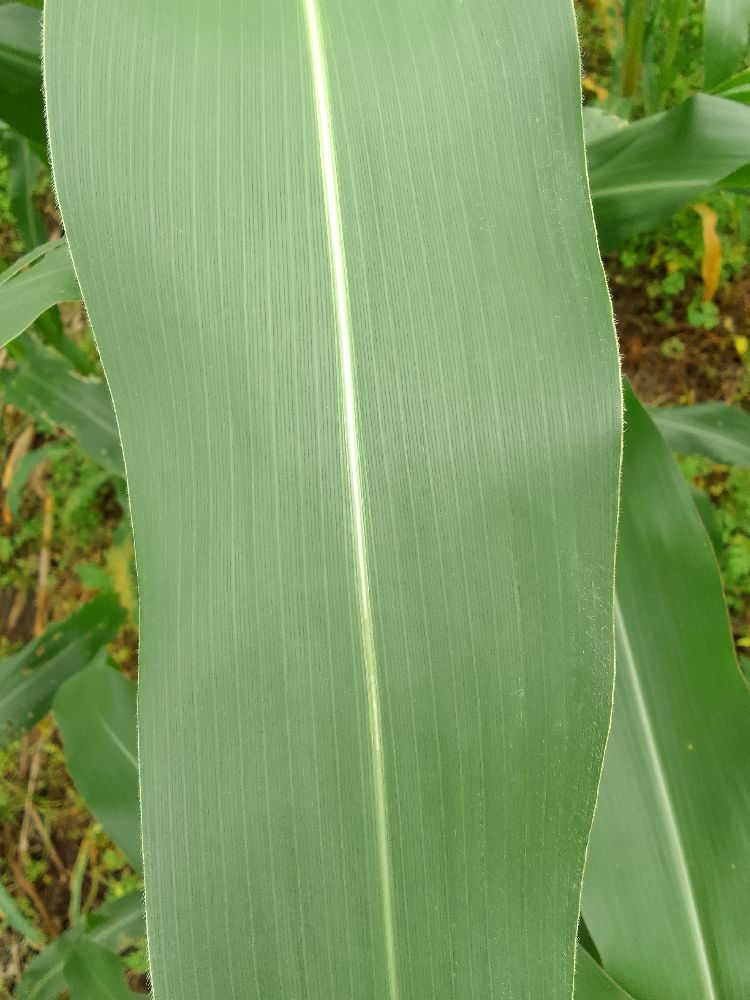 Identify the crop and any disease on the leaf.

maize, healthy
